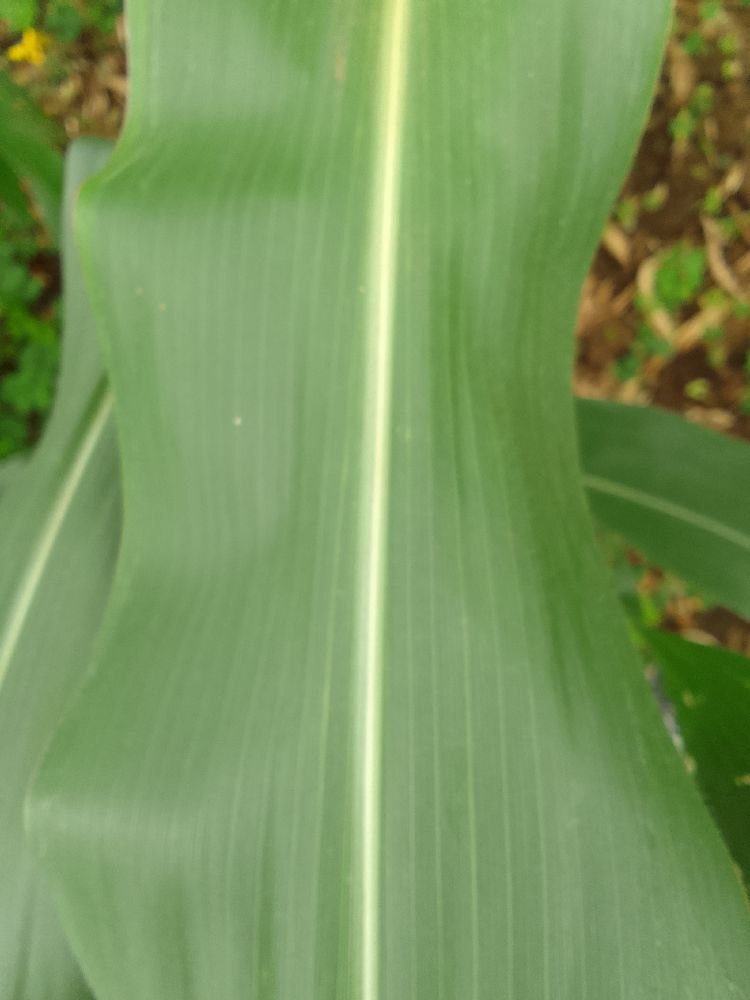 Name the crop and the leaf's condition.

maize, healthy
